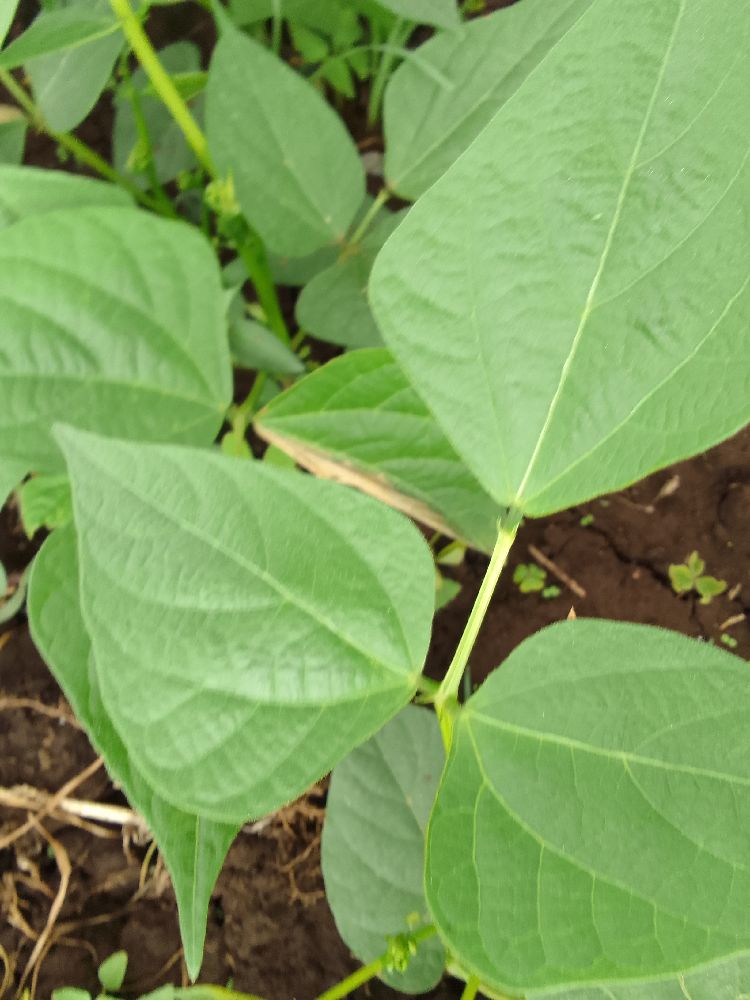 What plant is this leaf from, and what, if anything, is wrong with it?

common bean, healthy
